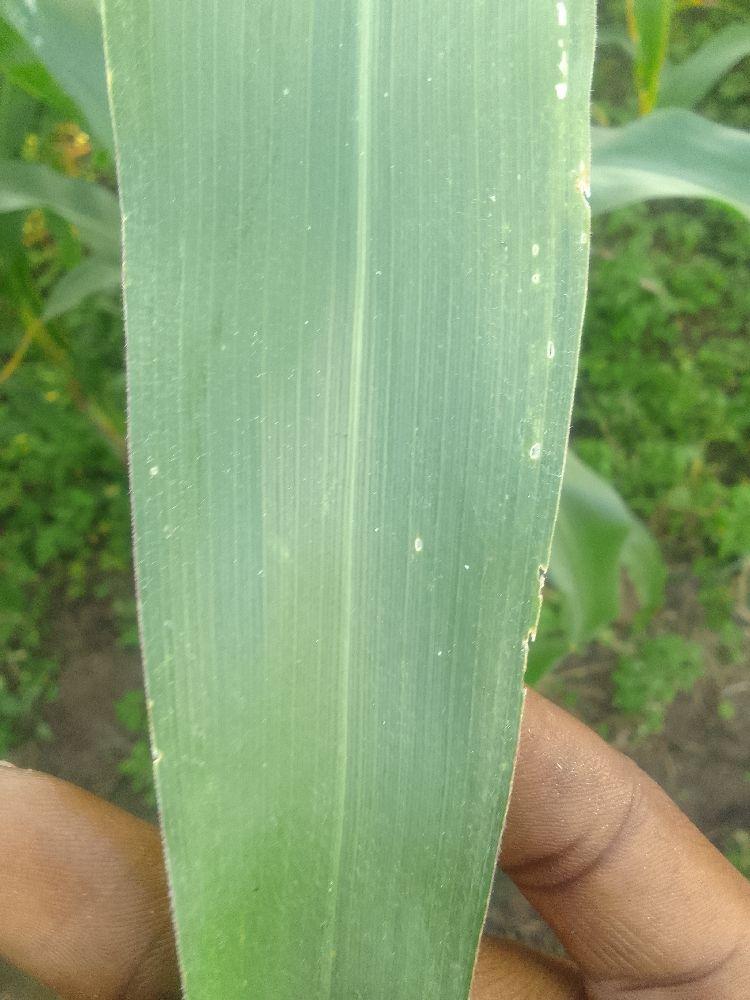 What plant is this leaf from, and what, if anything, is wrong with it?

maize, healthy
